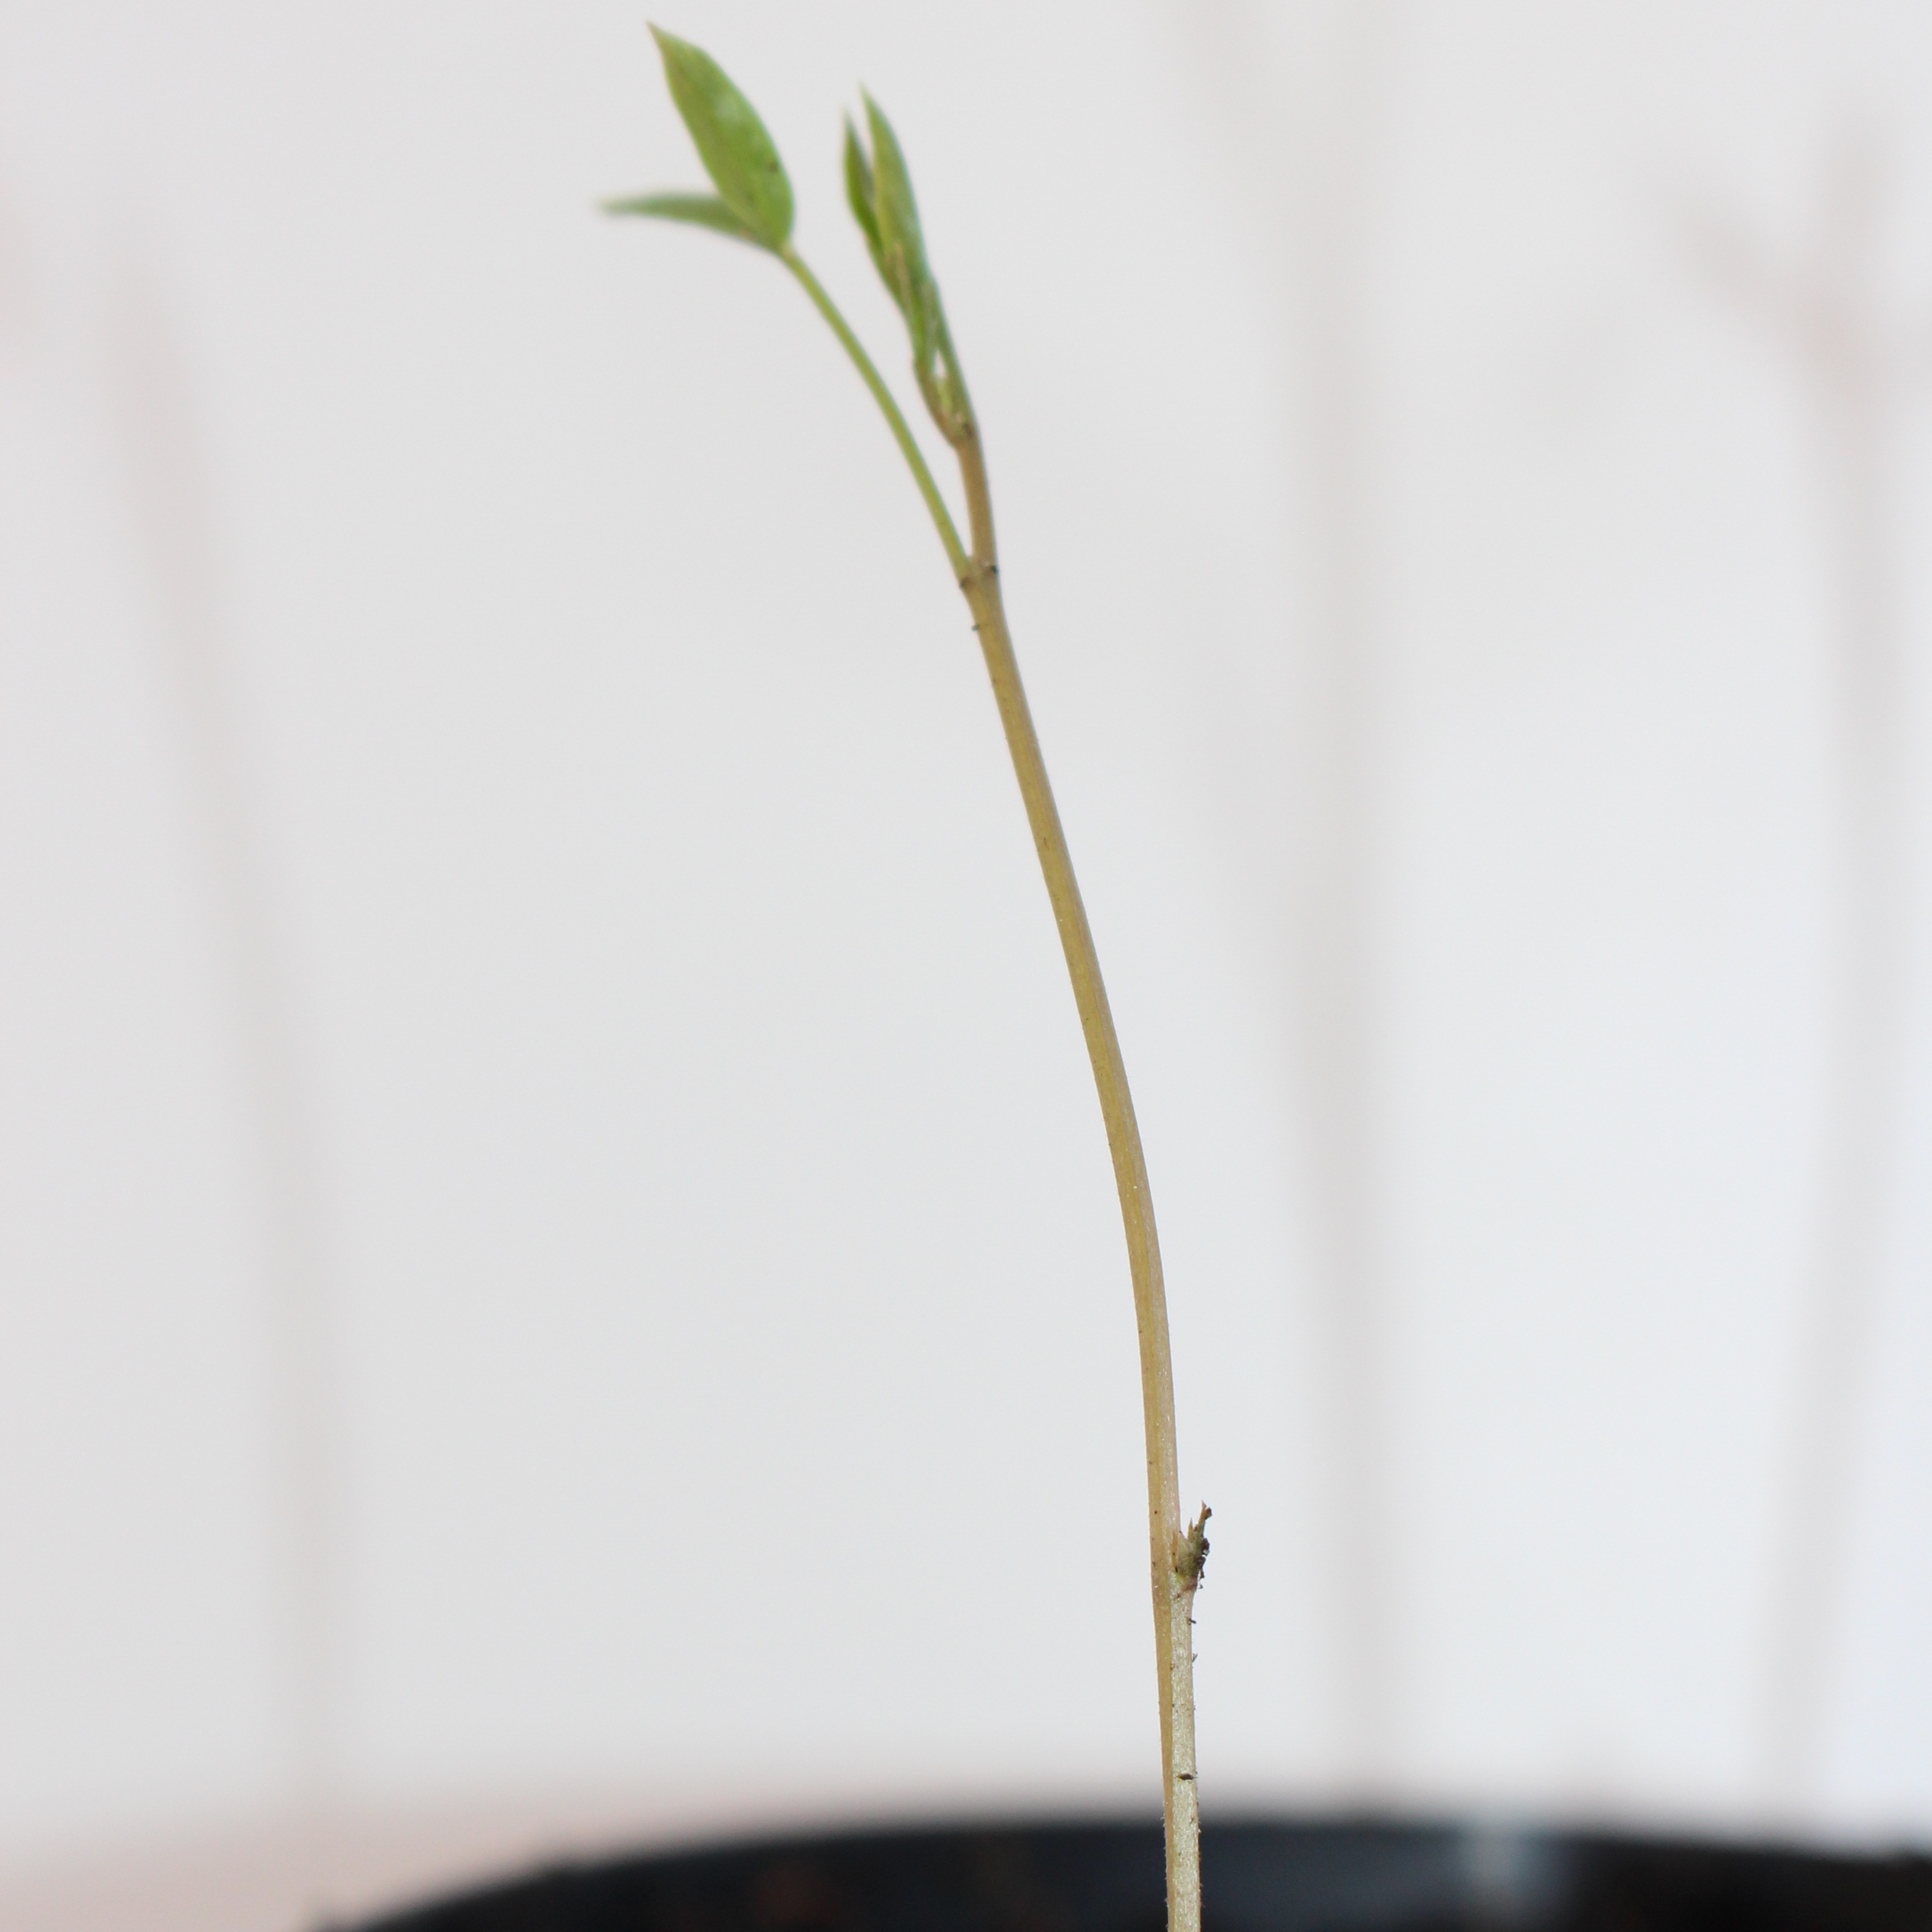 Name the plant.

Vicia sativa
